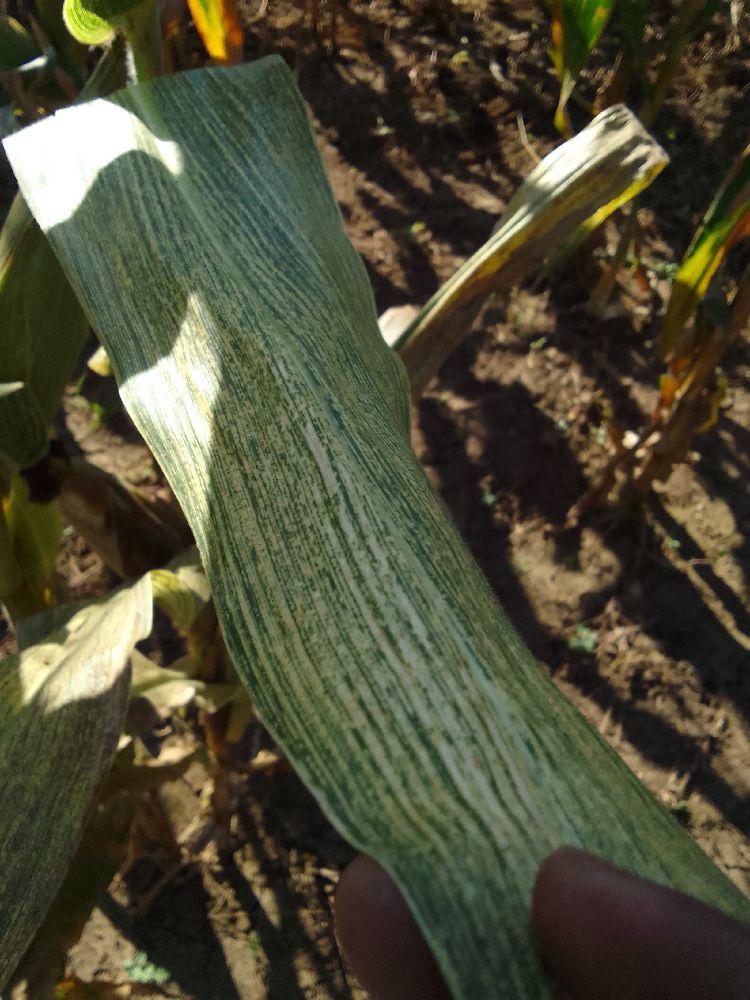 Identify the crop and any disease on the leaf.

maize, maize streak virus
